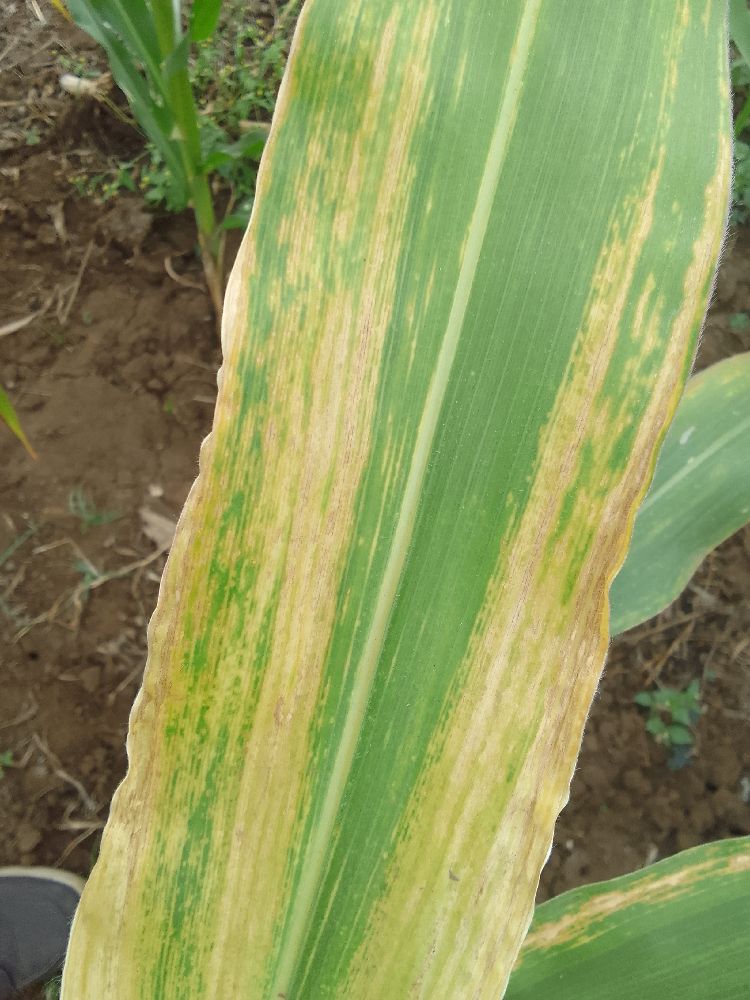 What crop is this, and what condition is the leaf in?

maize, maize lethal necrosis
